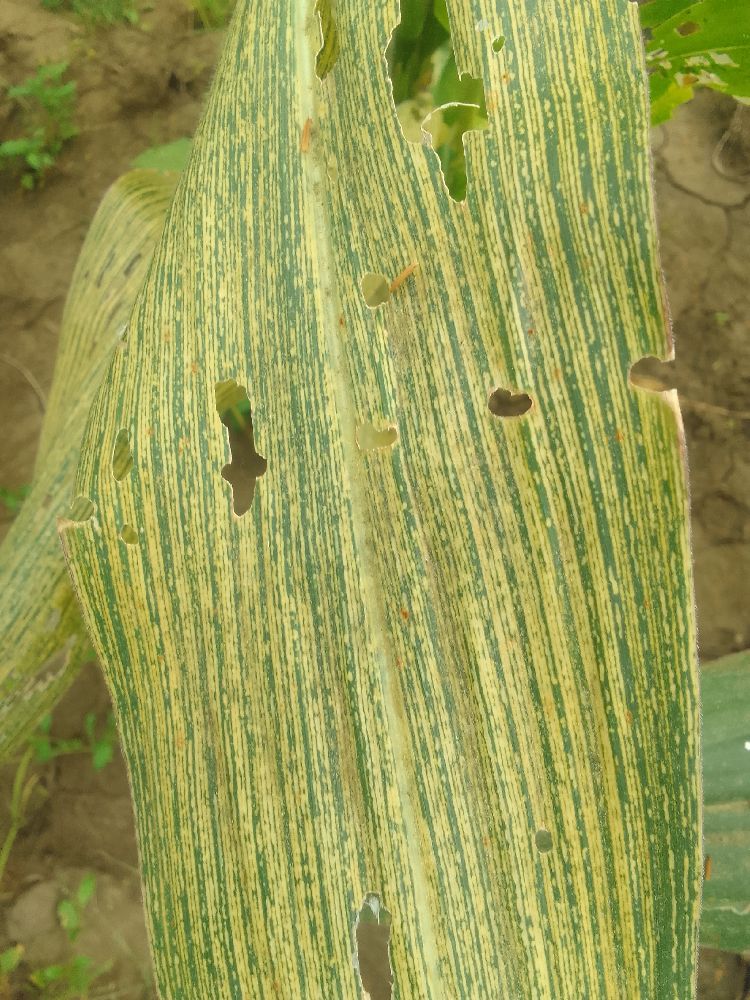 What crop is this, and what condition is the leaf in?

maize, maize streak virus
